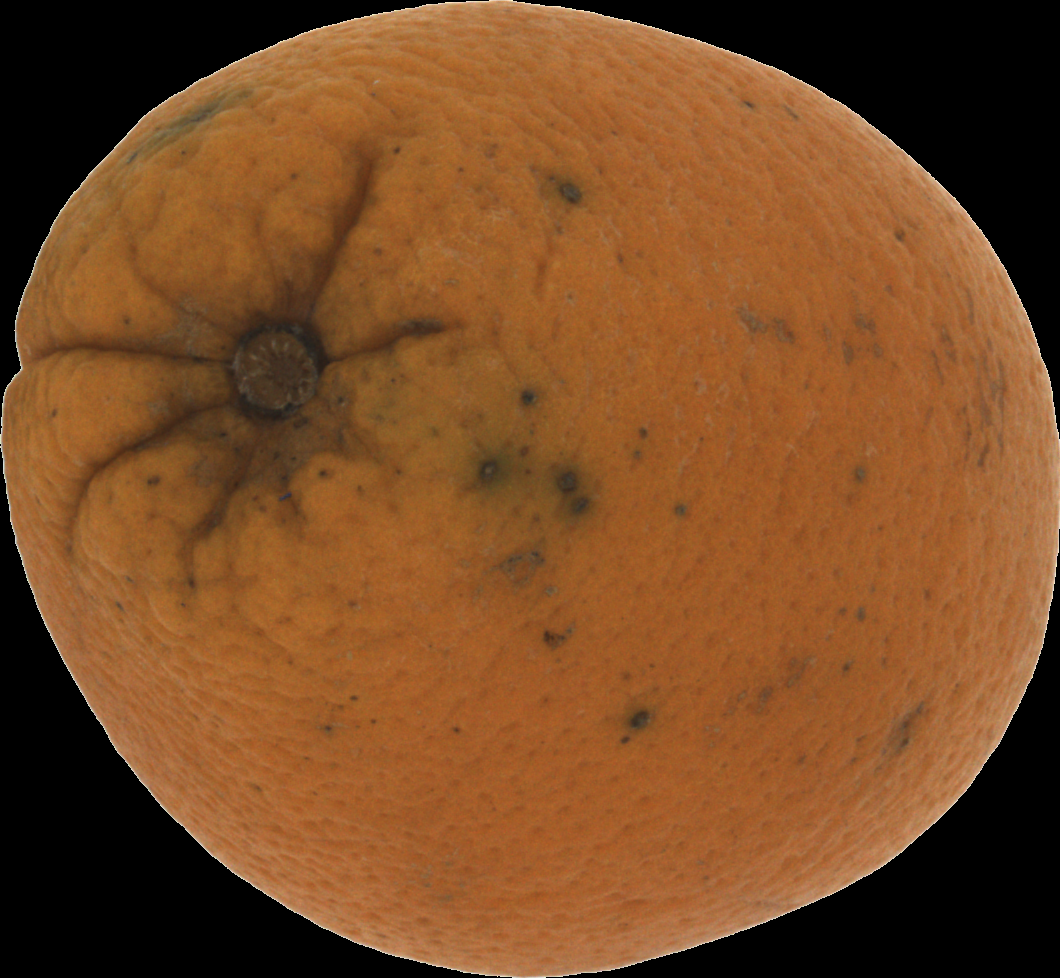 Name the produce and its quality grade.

orange, bad
